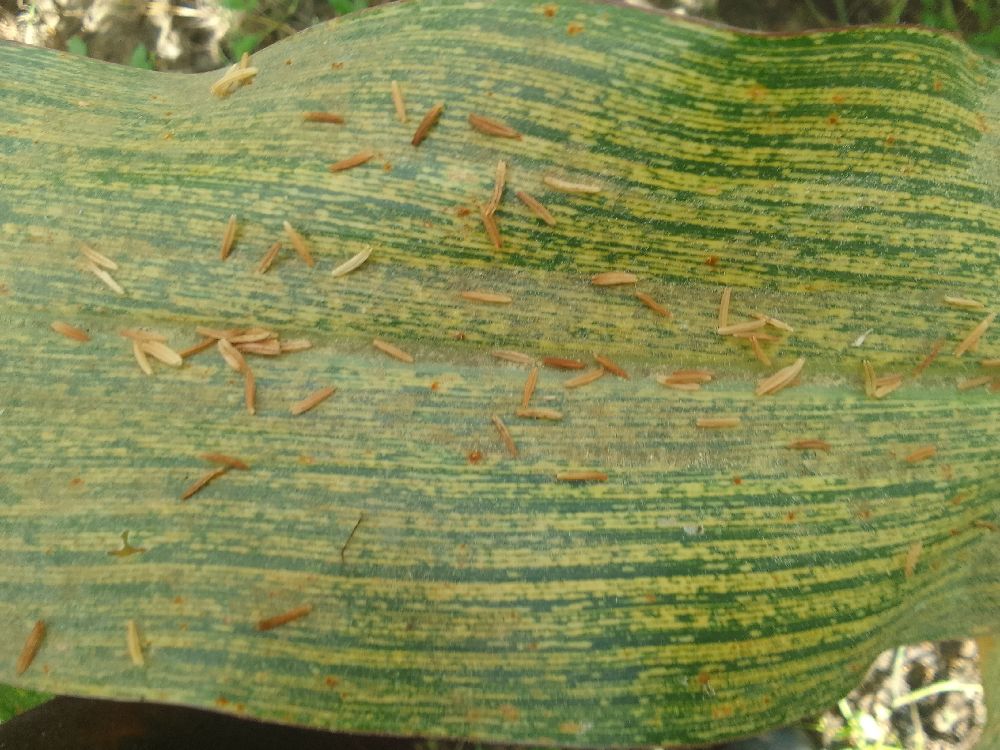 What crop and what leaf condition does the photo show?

maize, maize streak virus
